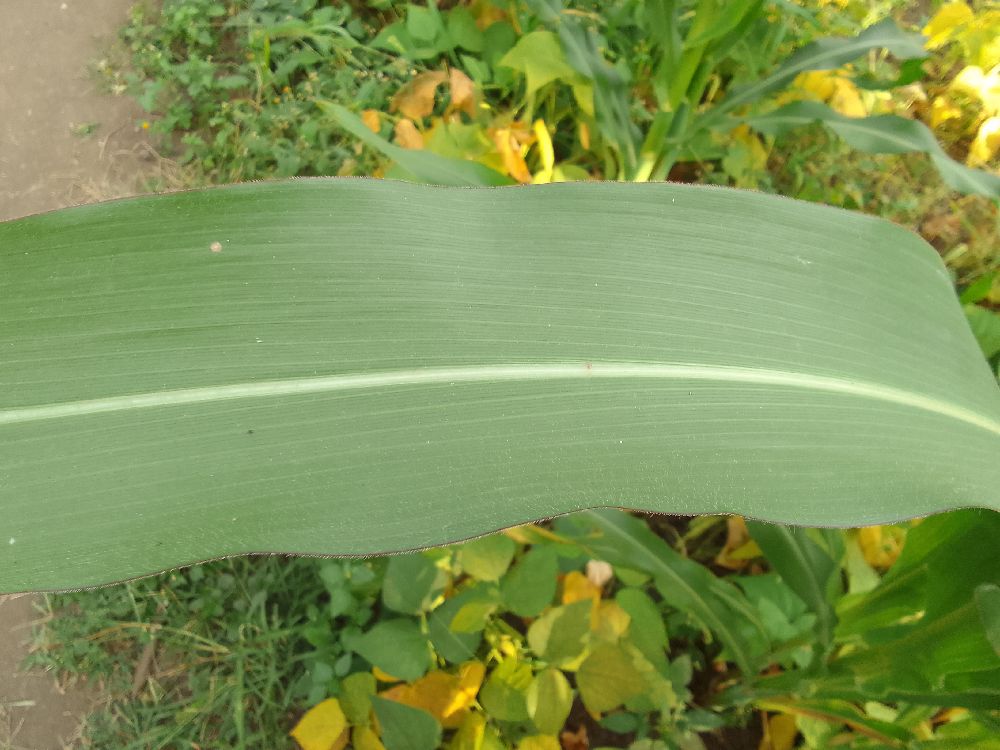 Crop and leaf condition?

maize, healthy
